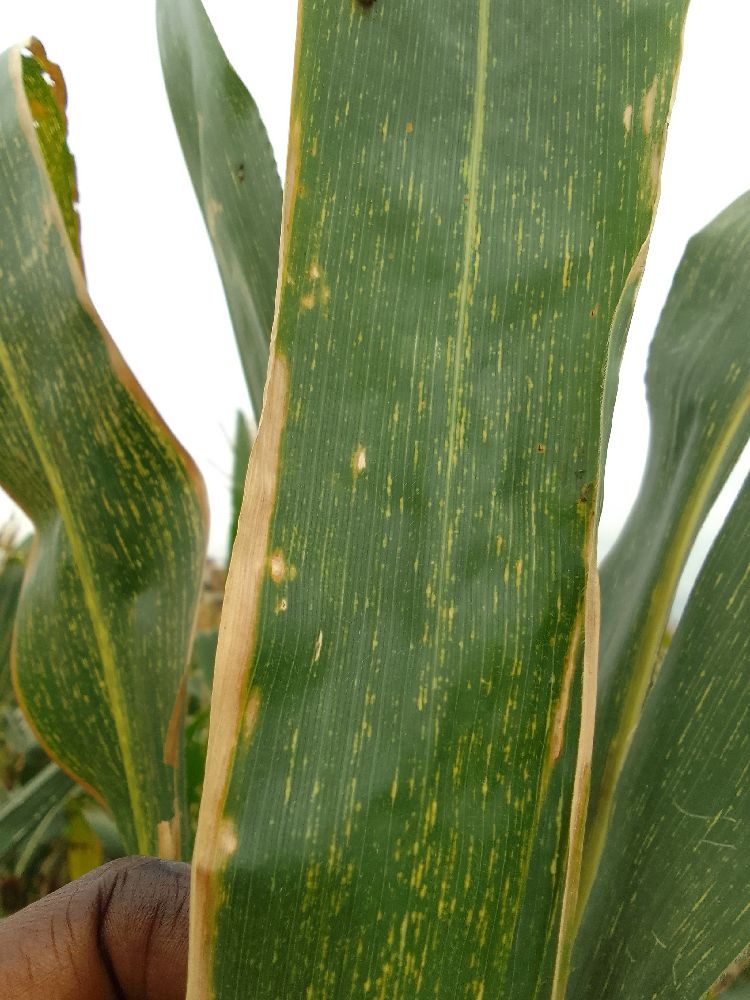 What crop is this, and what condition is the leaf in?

maize, maize streak virus
